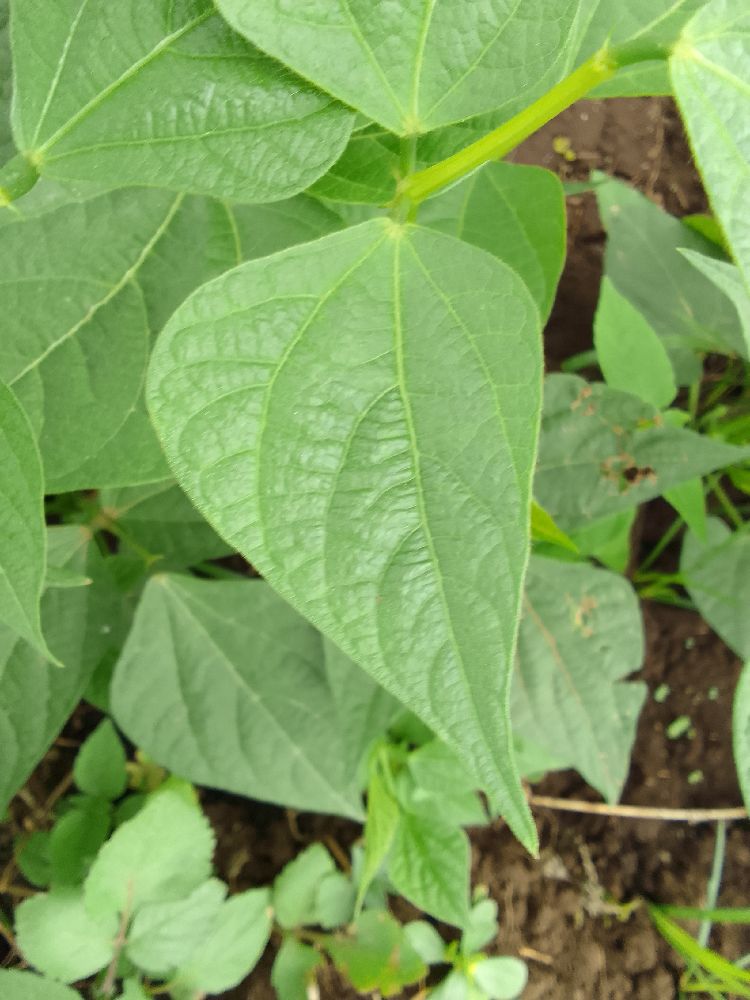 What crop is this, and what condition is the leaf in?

common bean, healthy
